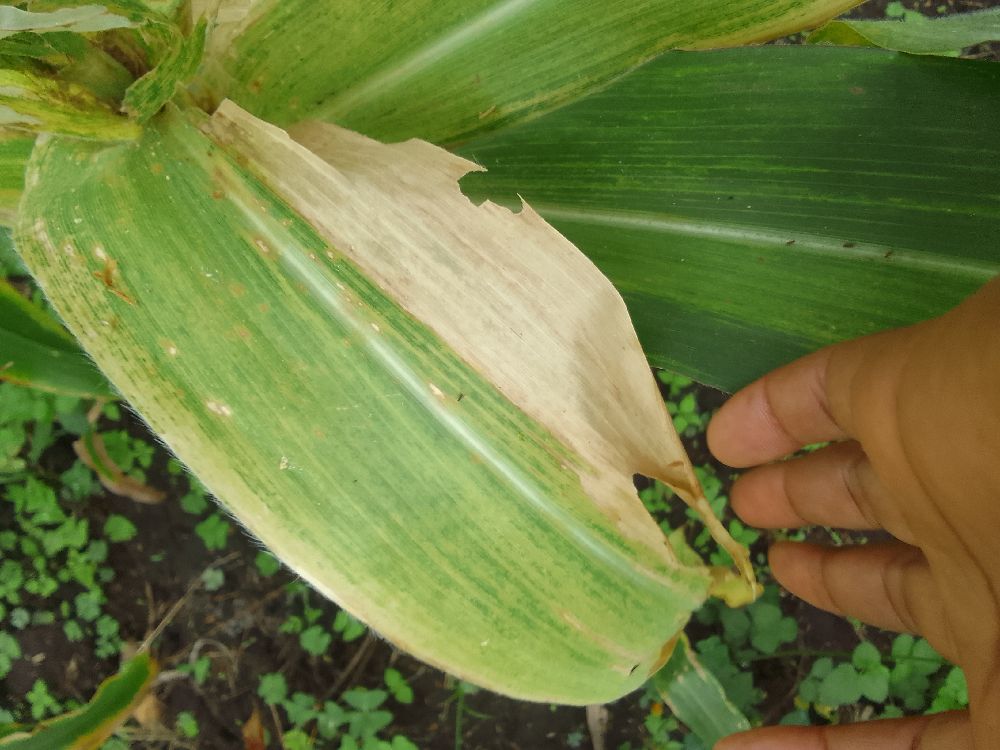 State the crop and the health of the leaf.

maize, maize lethal necrosis
